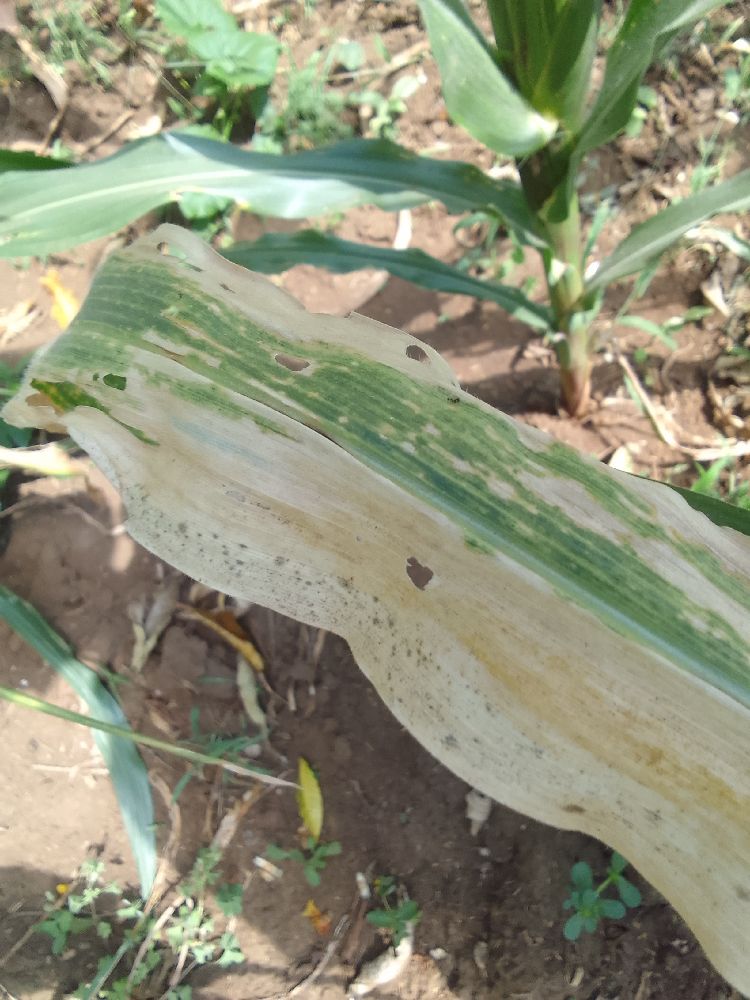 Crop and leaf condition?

maize, maize lethal necrosis
